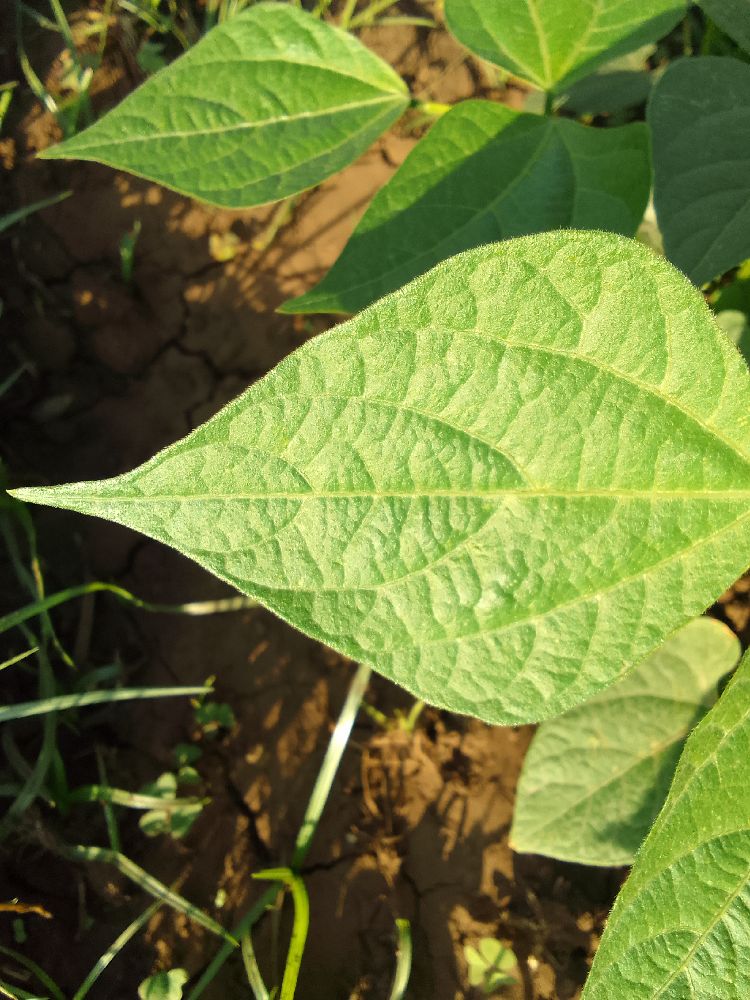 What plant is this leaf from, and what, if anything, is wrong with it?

common bean, healthy
